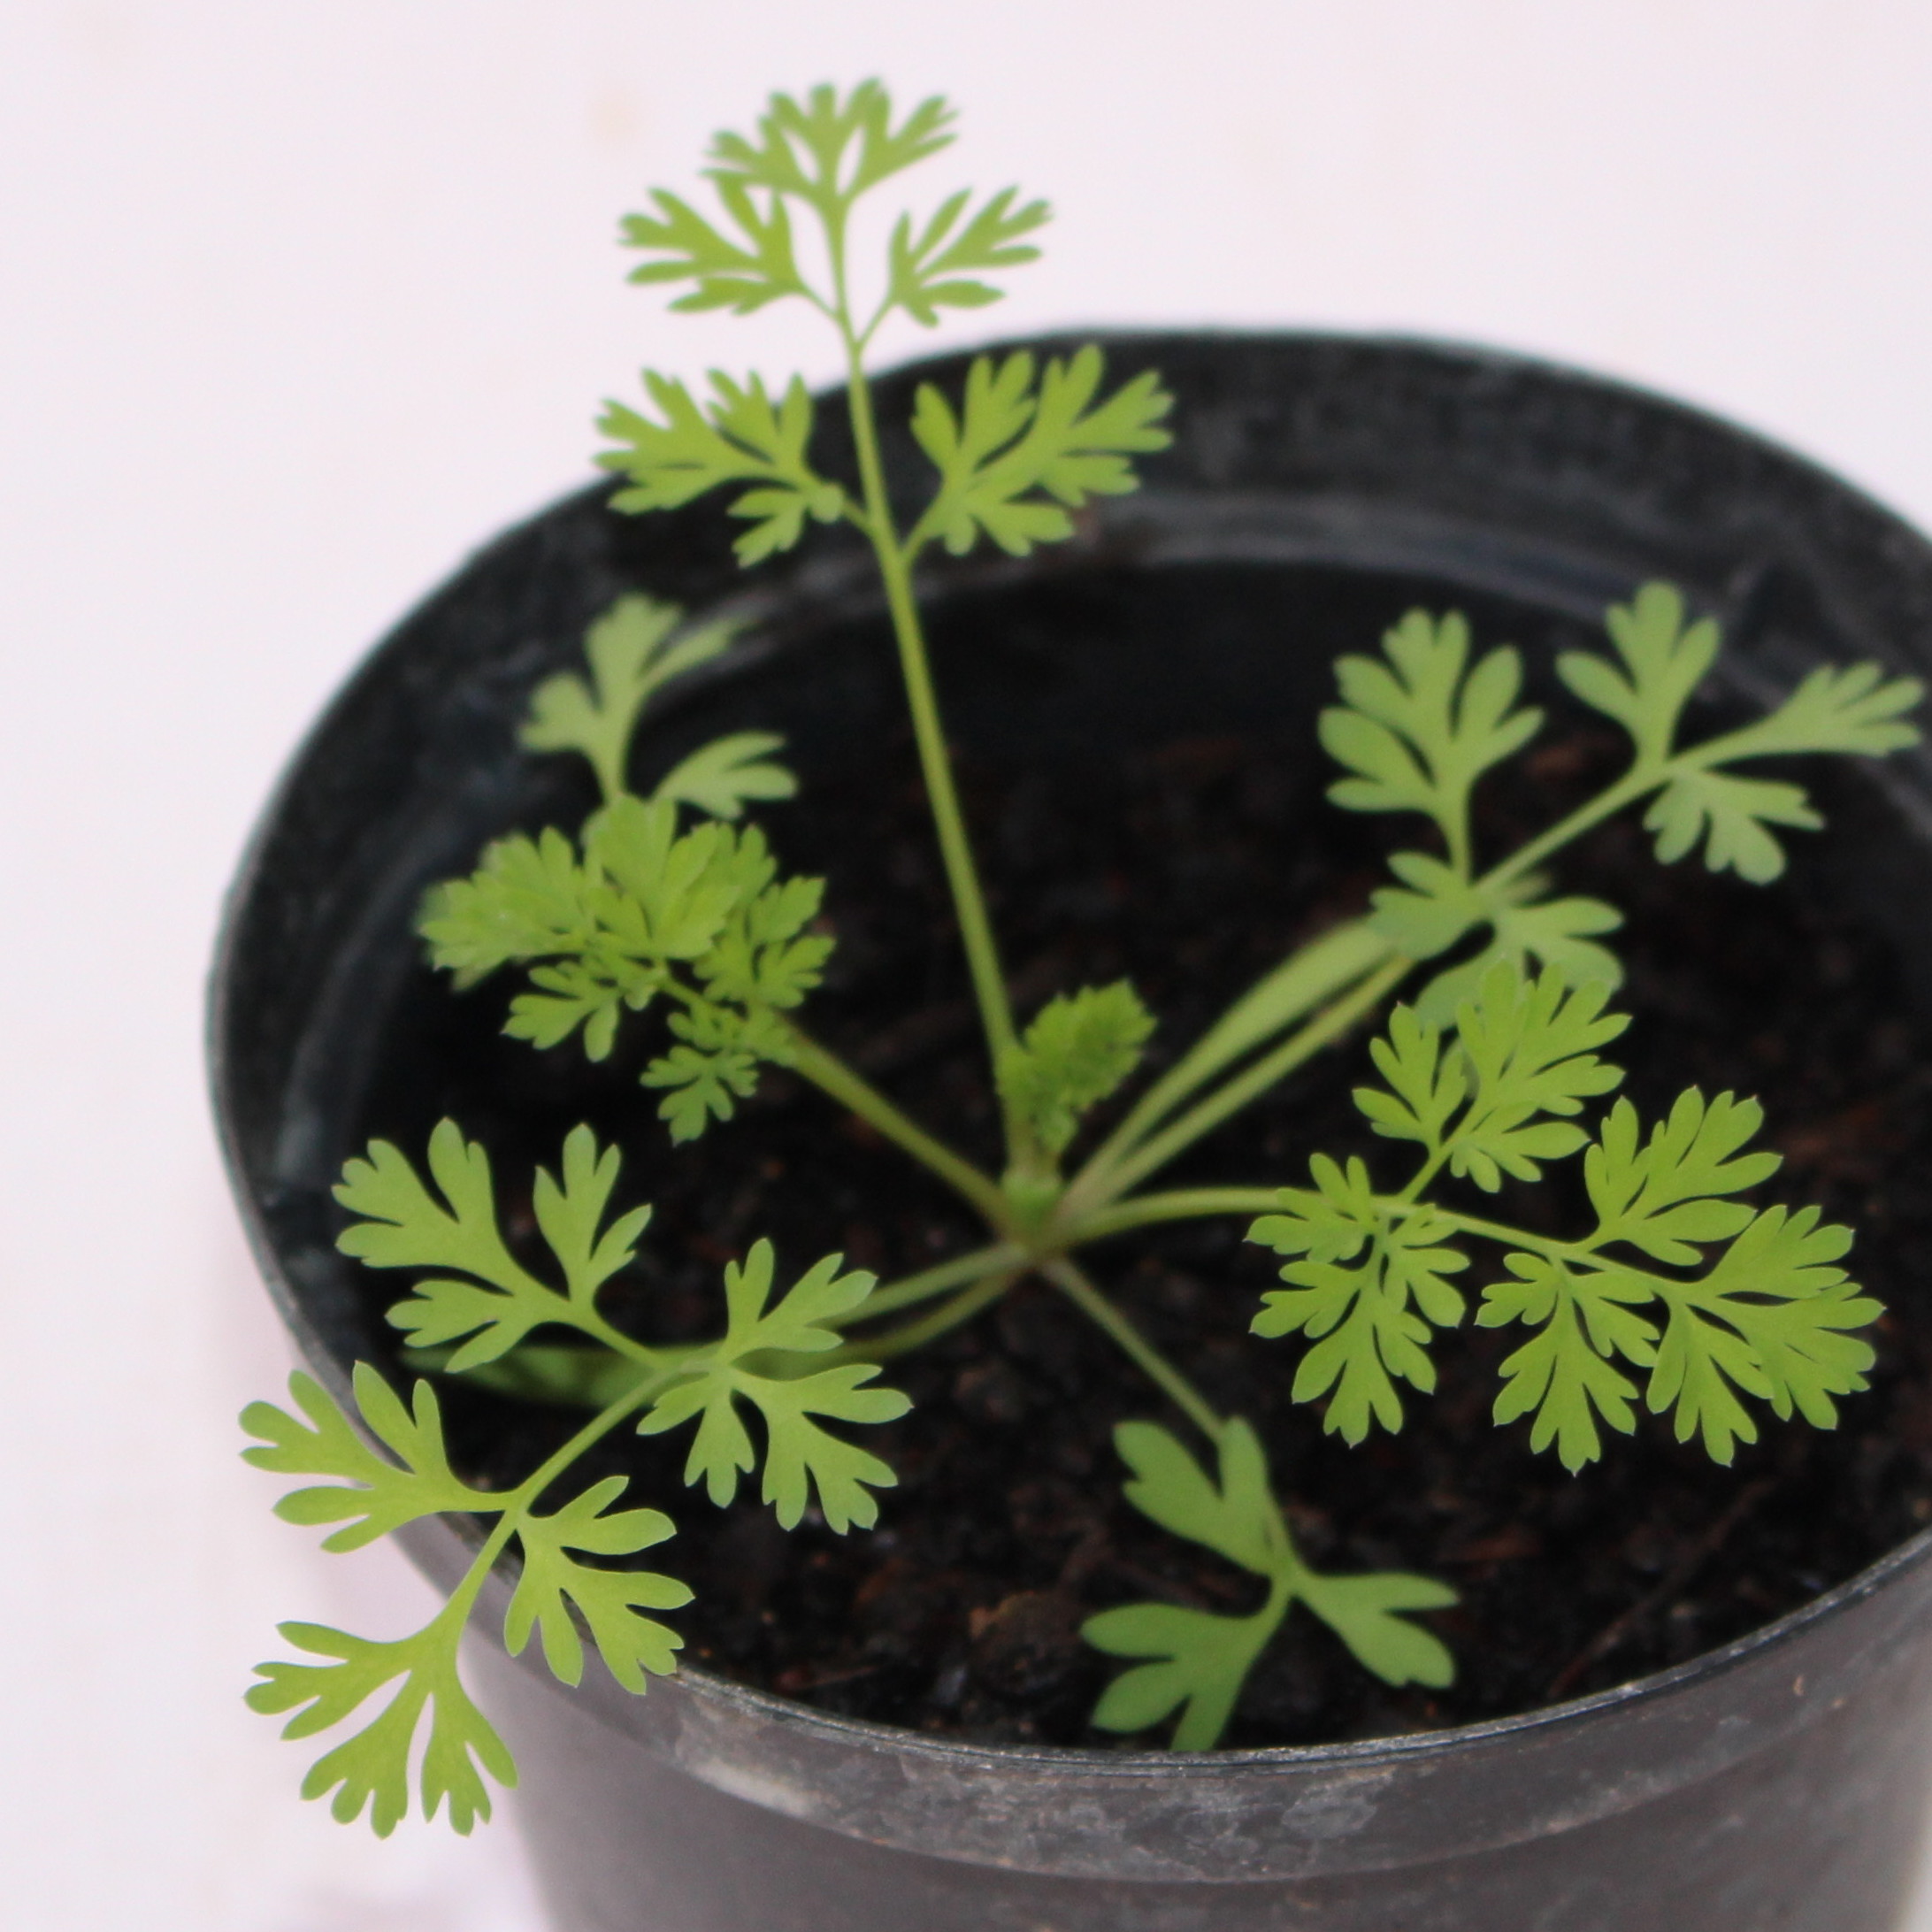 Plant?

Fumaria officinalis
